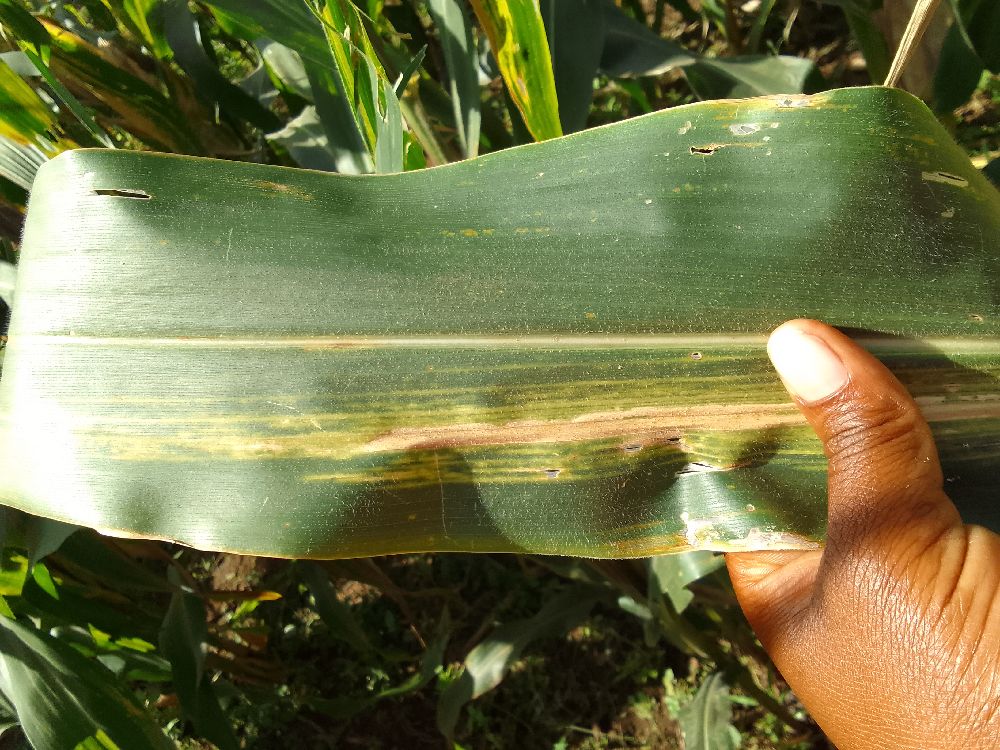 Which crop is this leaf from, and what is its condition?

maize, maize lethal necrosis
